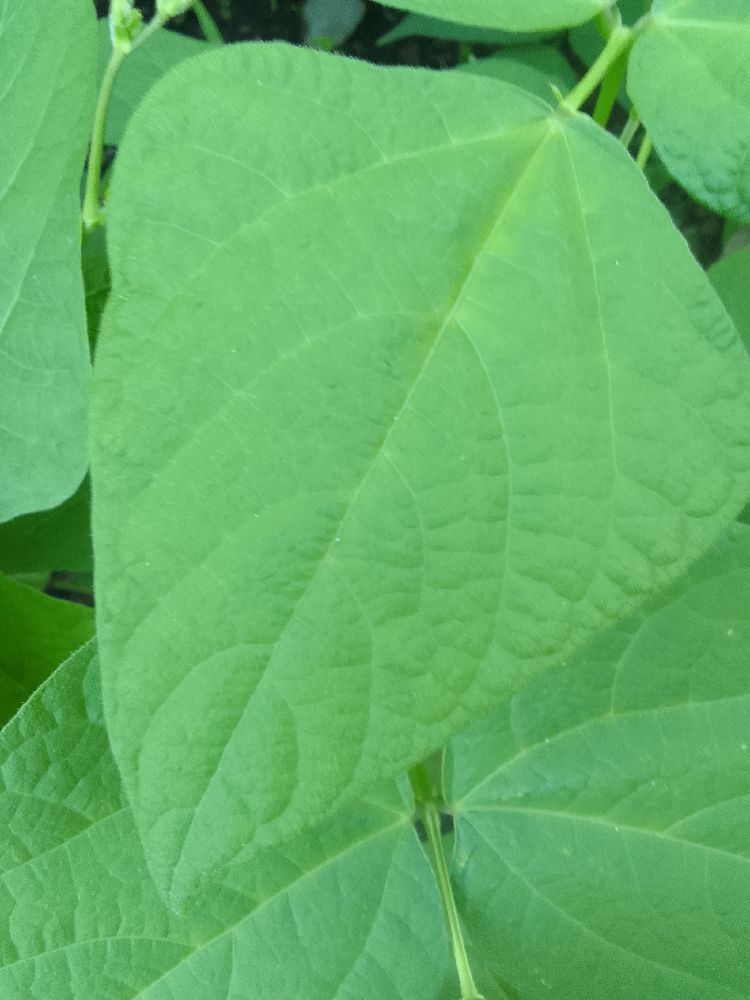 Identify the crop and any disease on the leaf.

common bean, healthy
